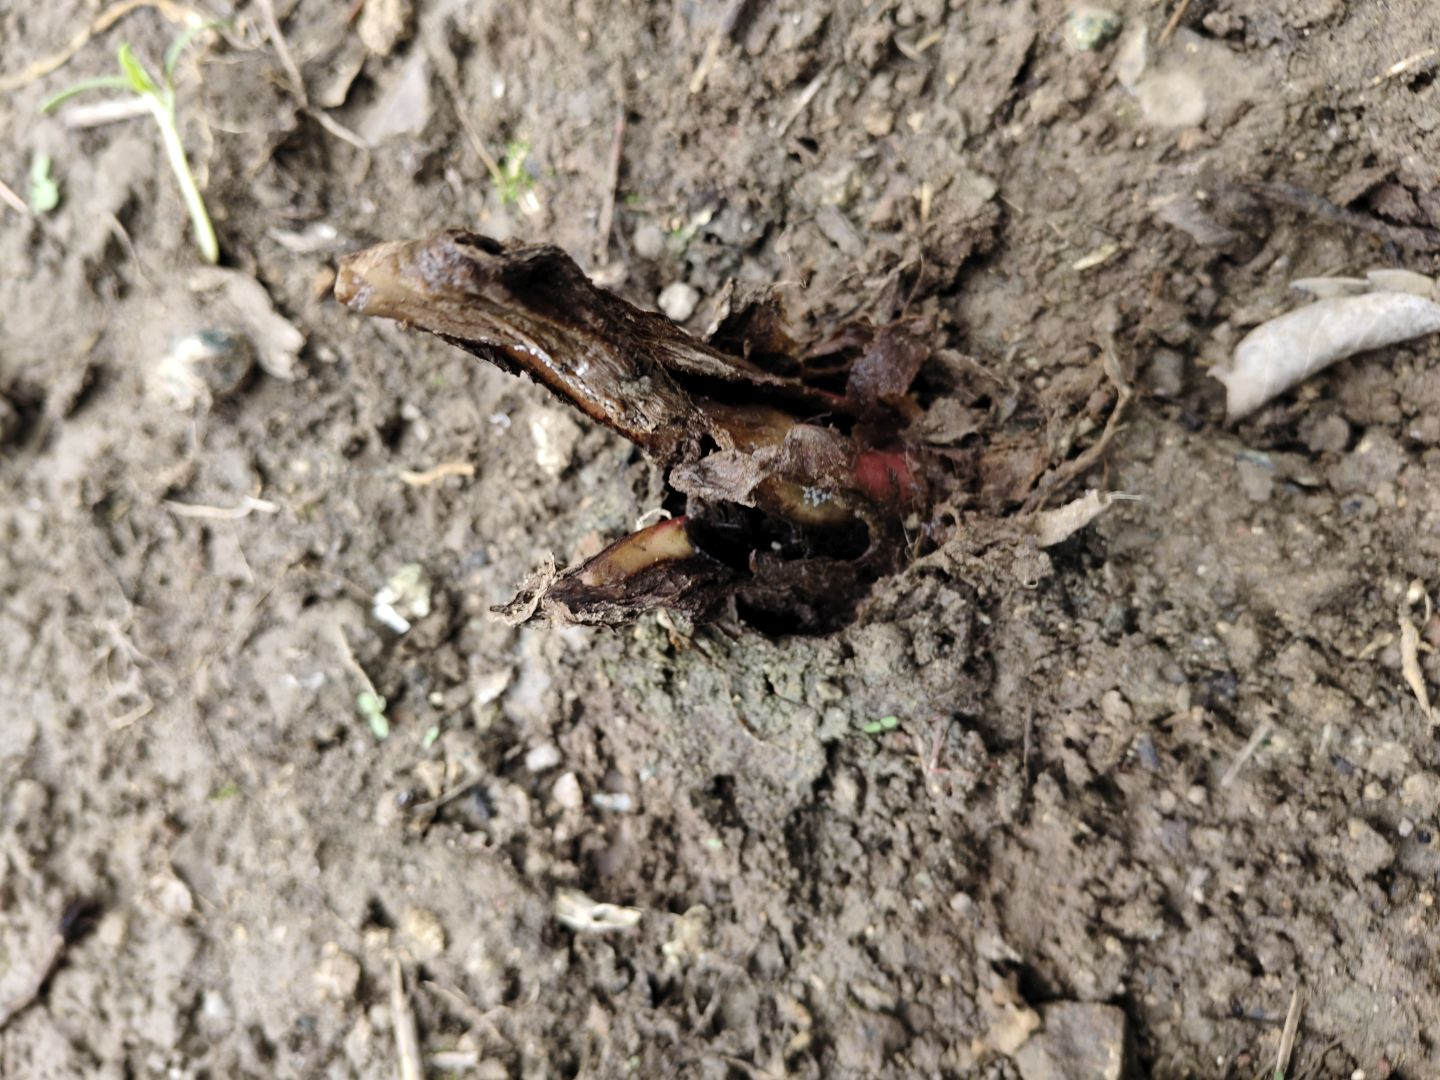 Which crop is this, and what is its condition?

taro, root rot
